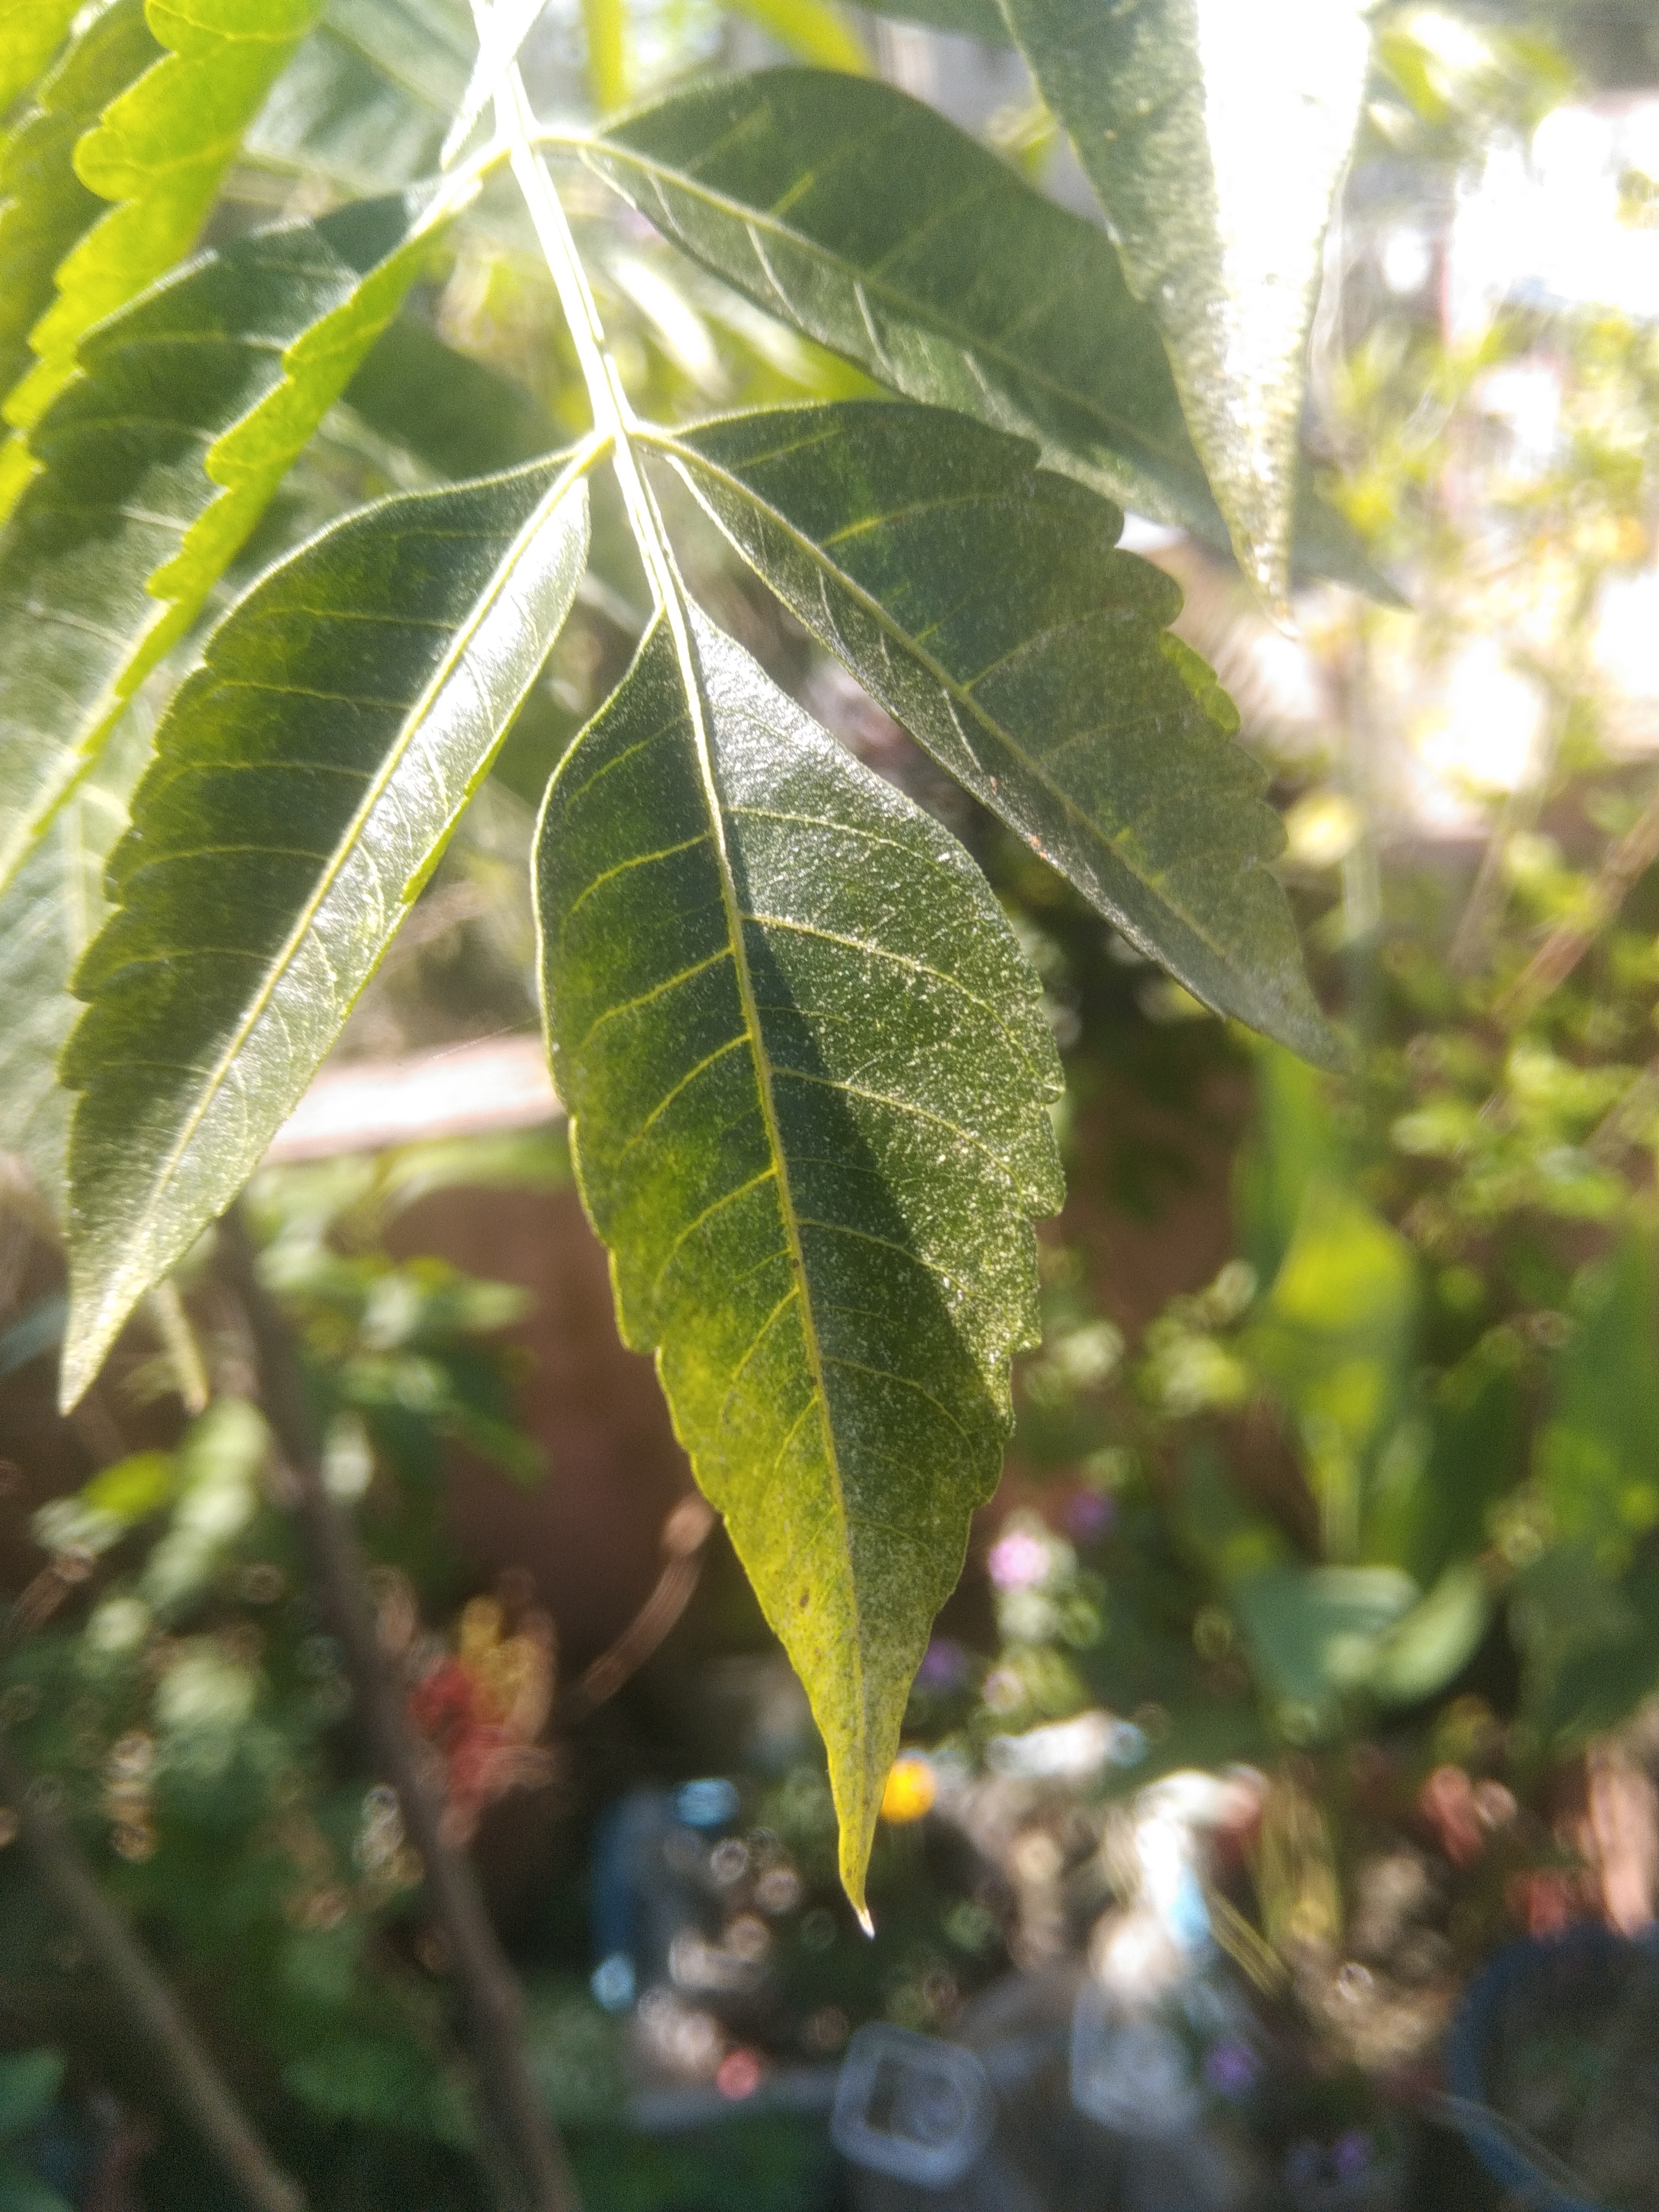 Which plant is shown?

neem
